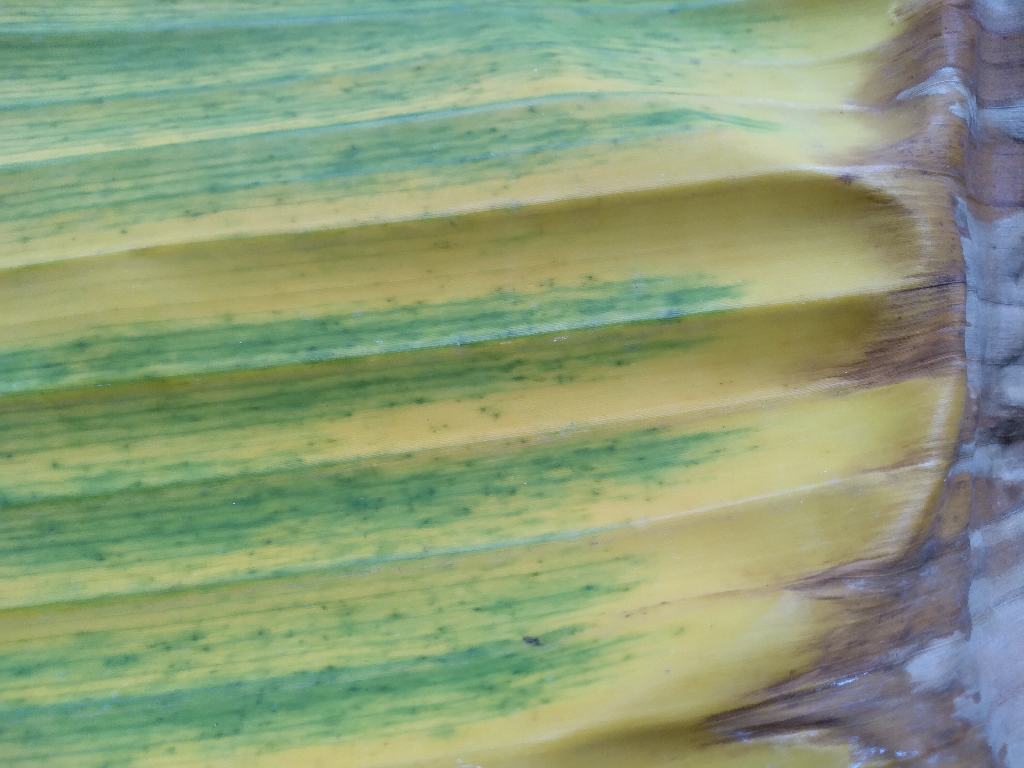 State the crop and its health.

banana, fusarium wilt race 1
